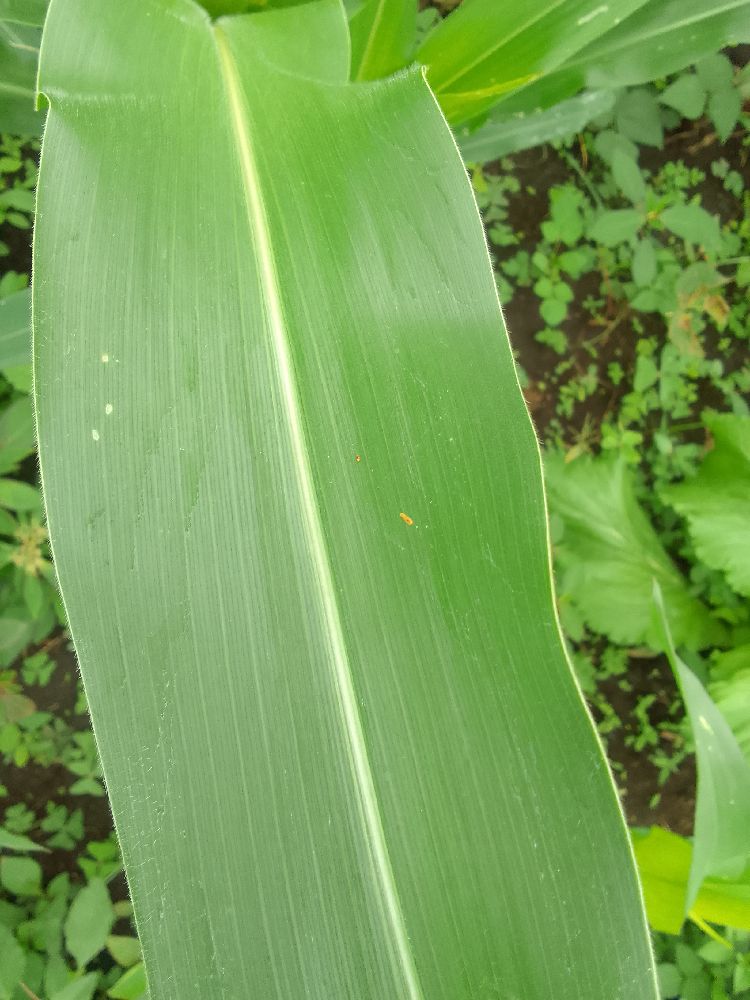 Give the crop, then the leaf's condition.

maize, healthy
